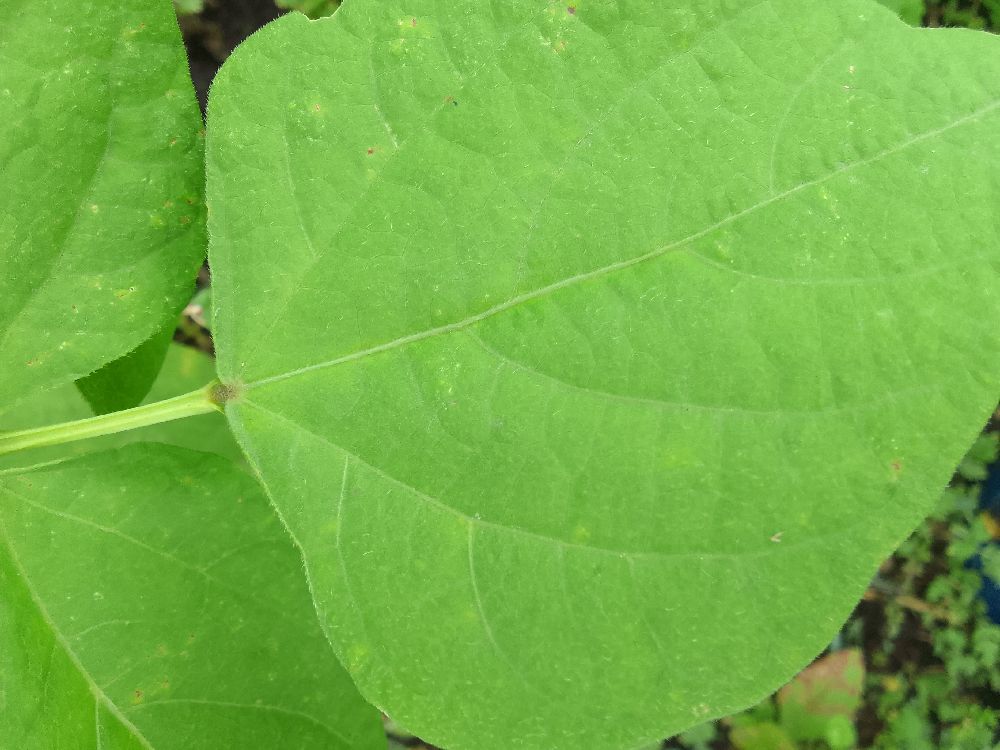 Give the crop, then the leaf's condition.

common bean, healthy
